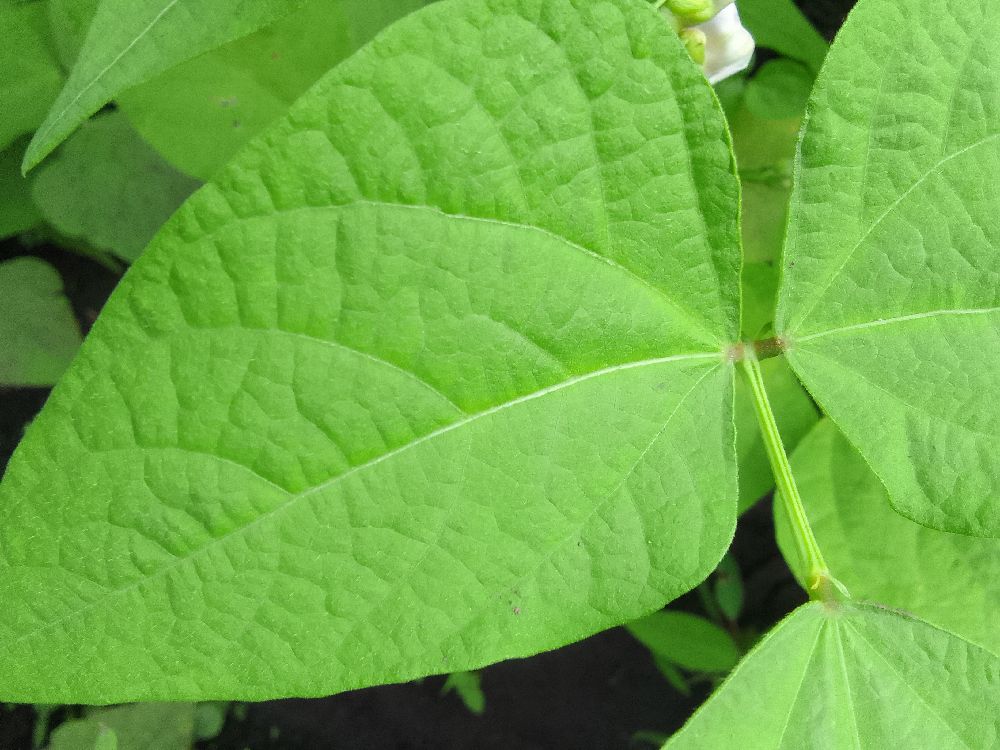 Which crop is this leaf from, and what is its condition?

common bean, healthy
